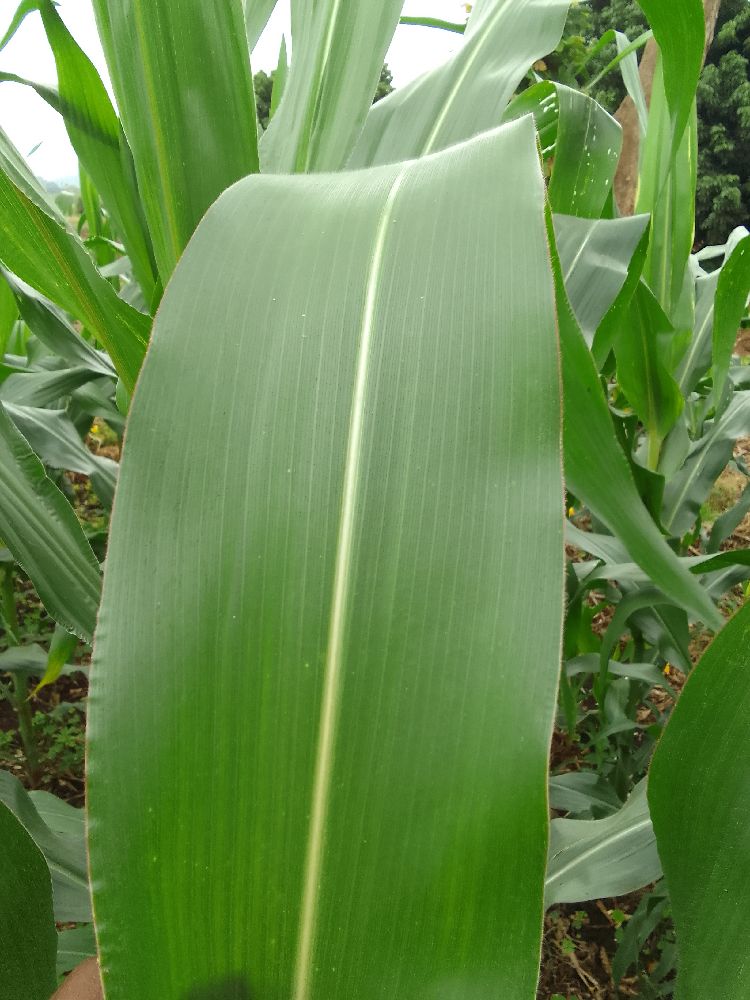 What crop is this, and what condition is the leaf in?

maize, healthy
